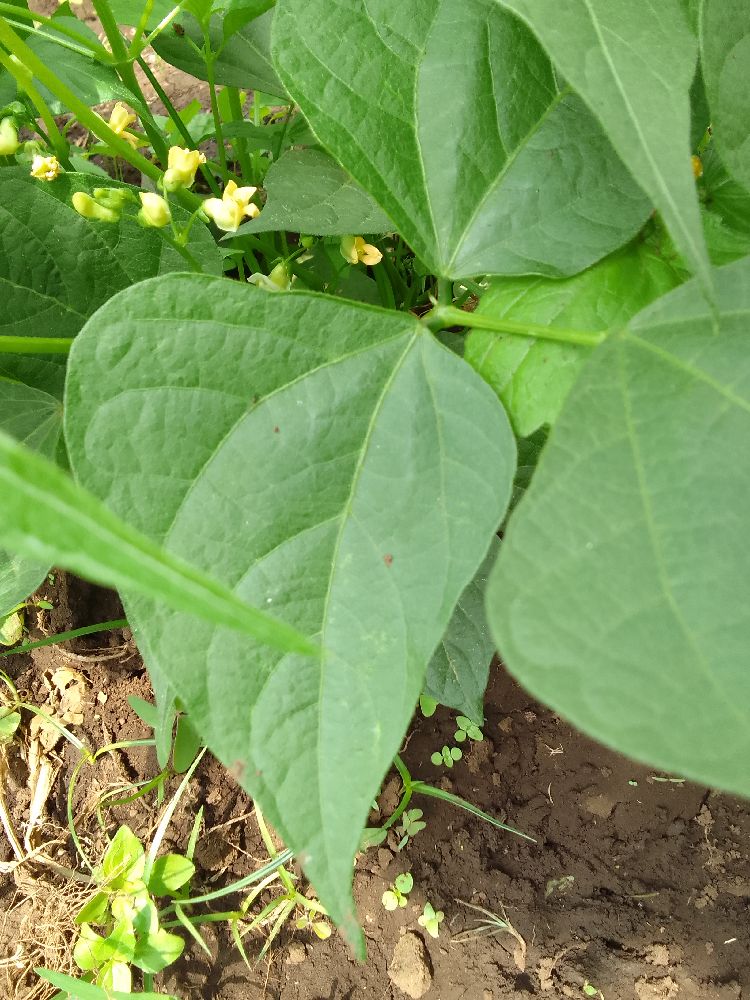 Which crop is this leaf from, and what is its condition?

common bean, healthy
